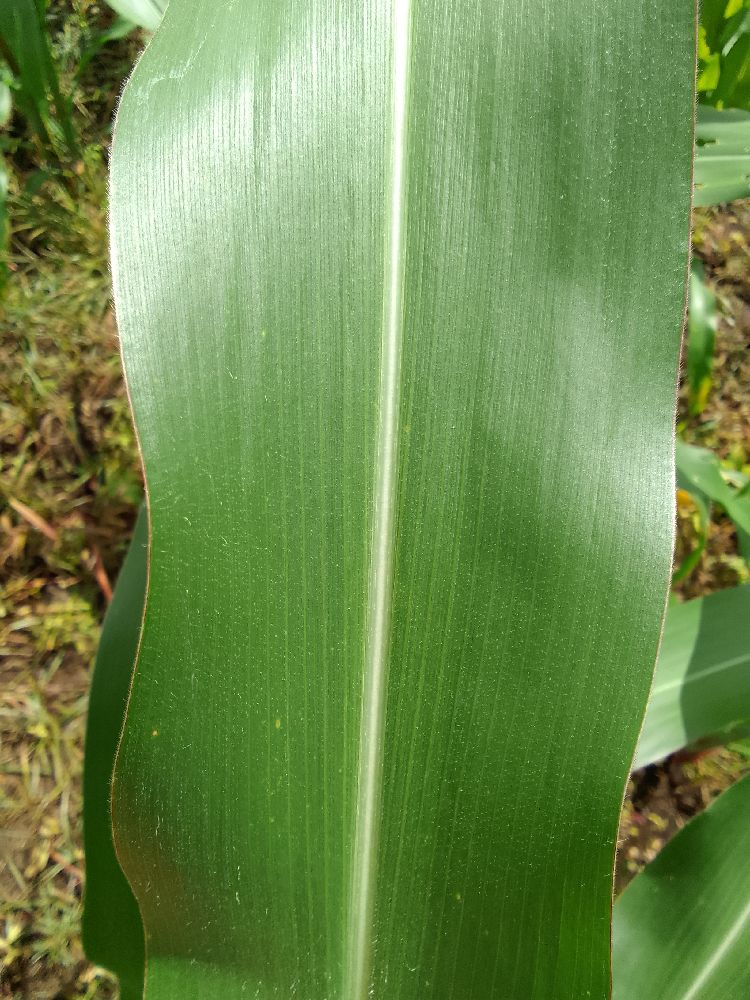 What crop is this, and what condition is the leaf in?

maize, healthy
